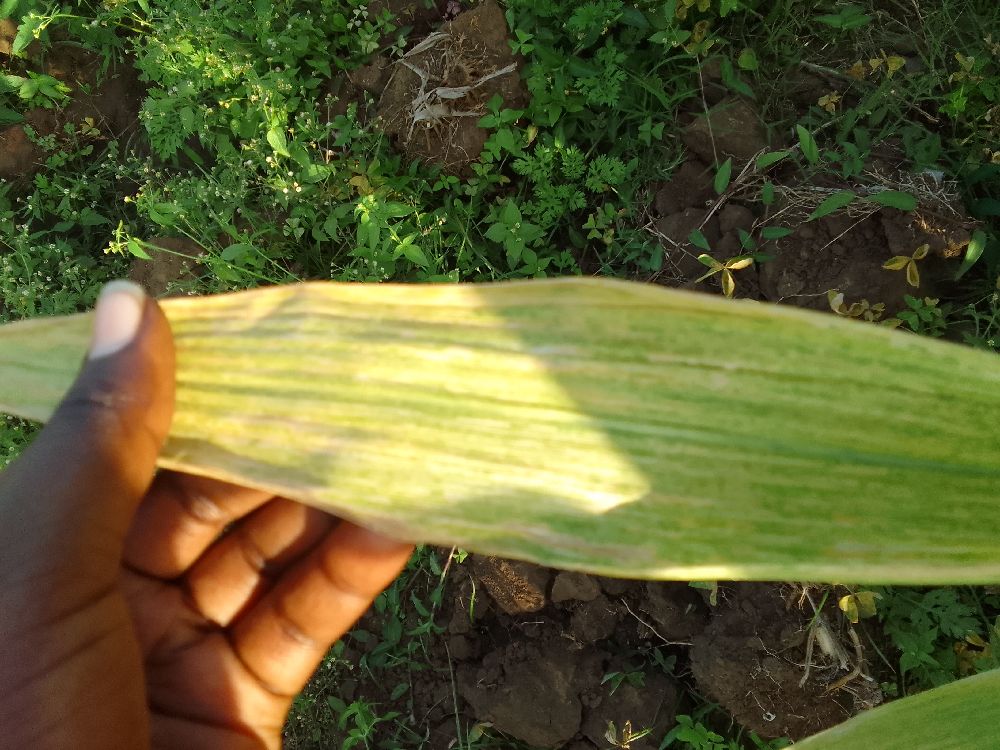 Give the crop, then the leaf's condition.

maize, maize lethal necrosis
